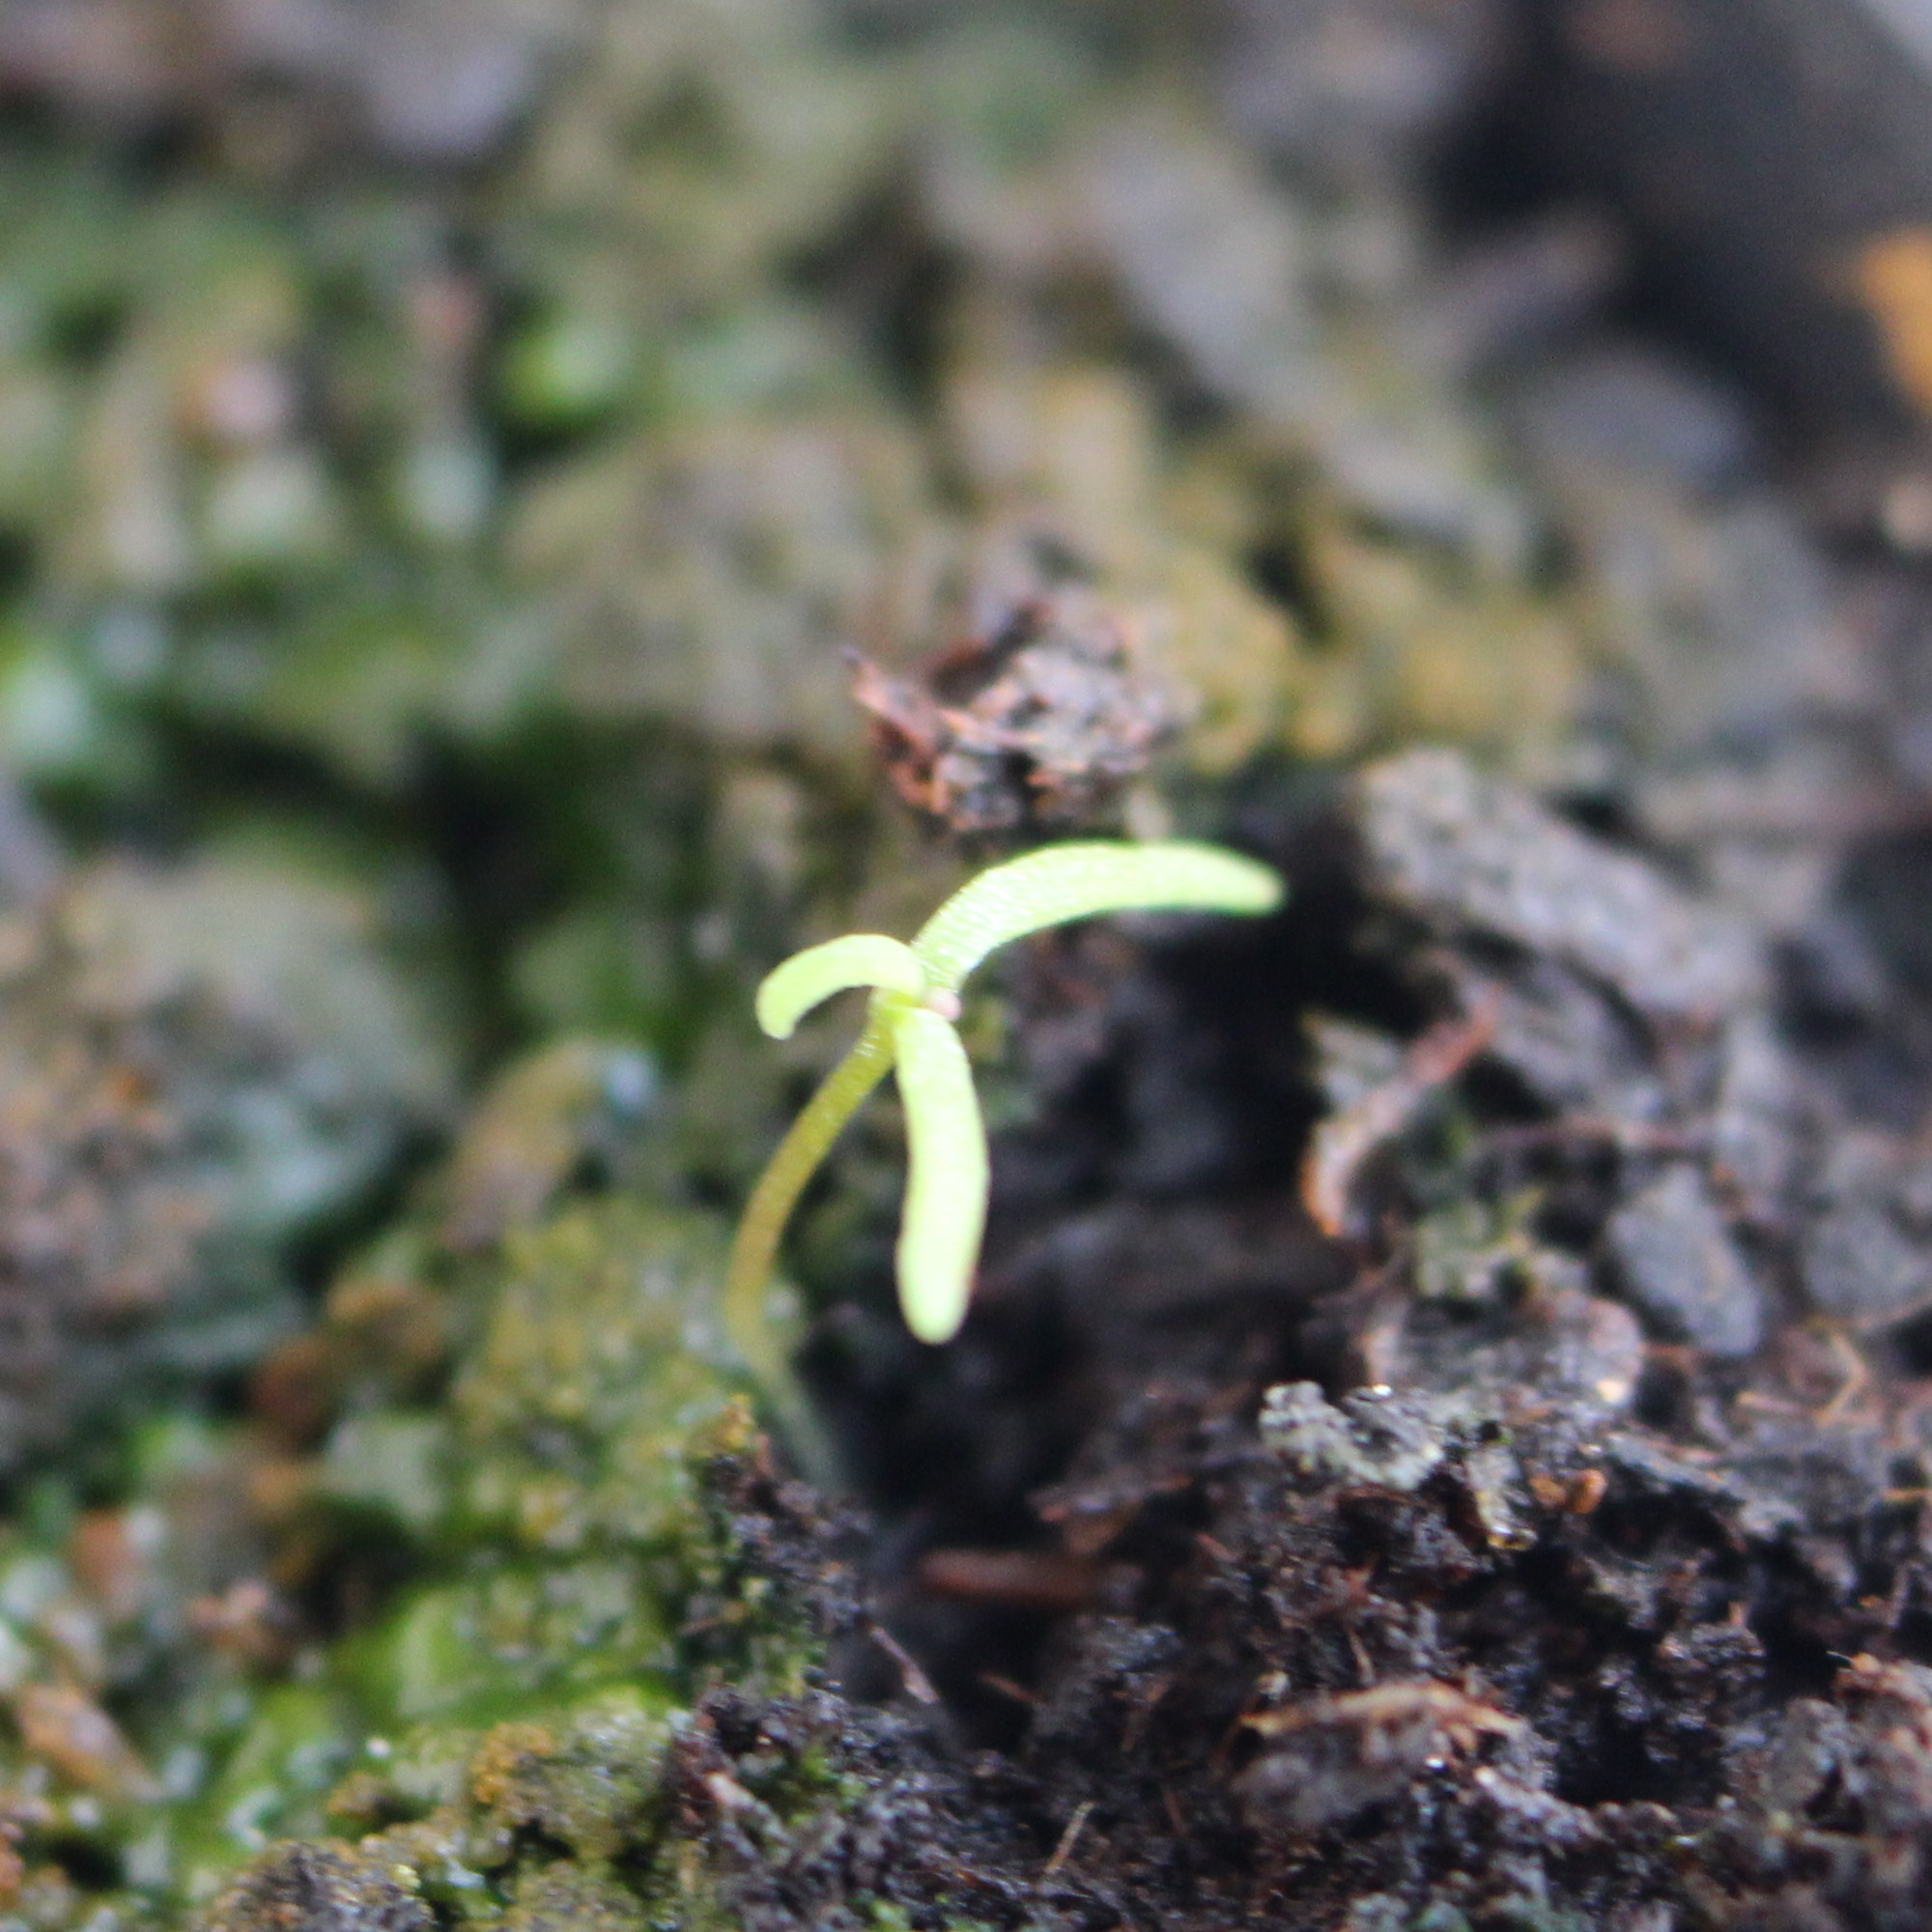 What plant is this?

Papaver rhoeas
